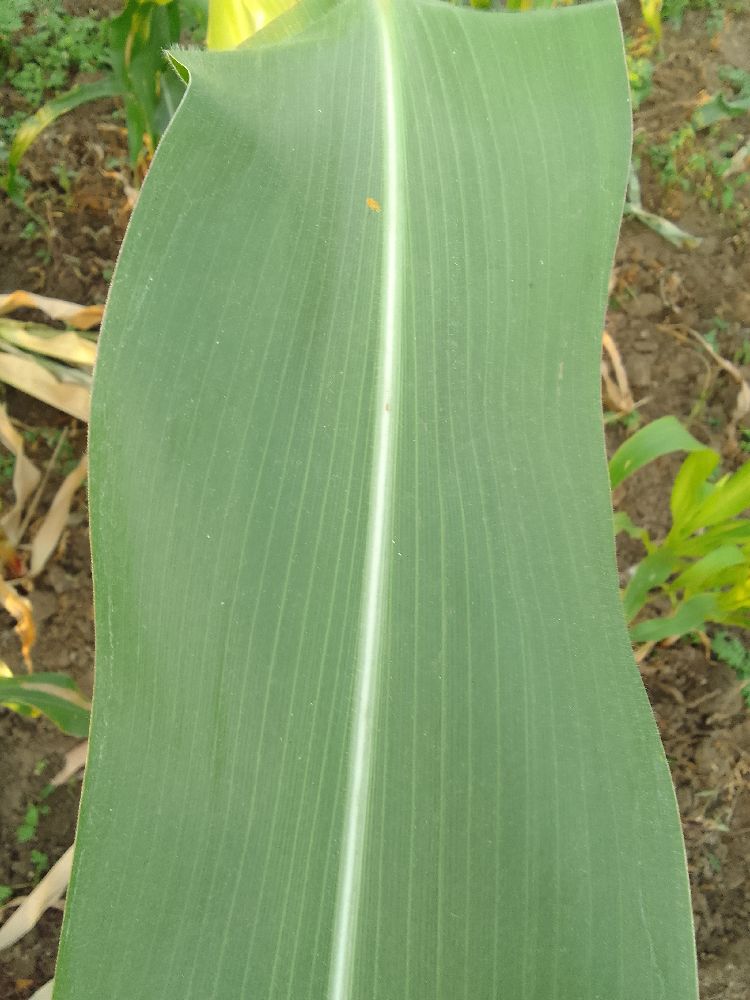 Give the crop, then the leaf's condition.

maize, healthy
